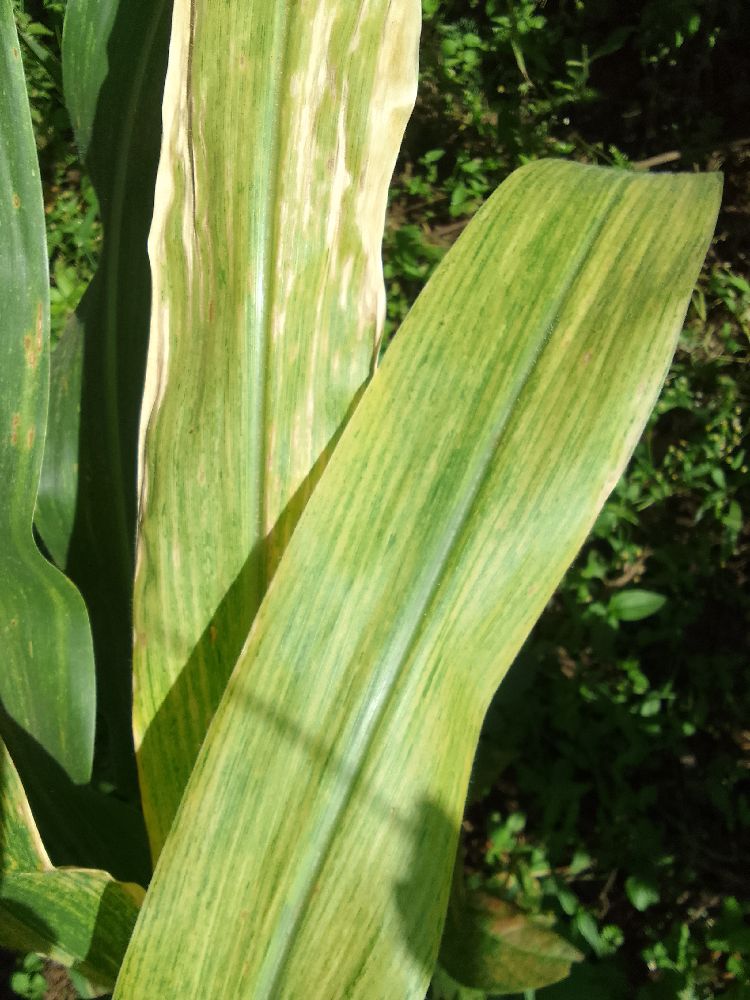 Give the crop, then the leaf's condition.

maize, maize lethal necrosis
